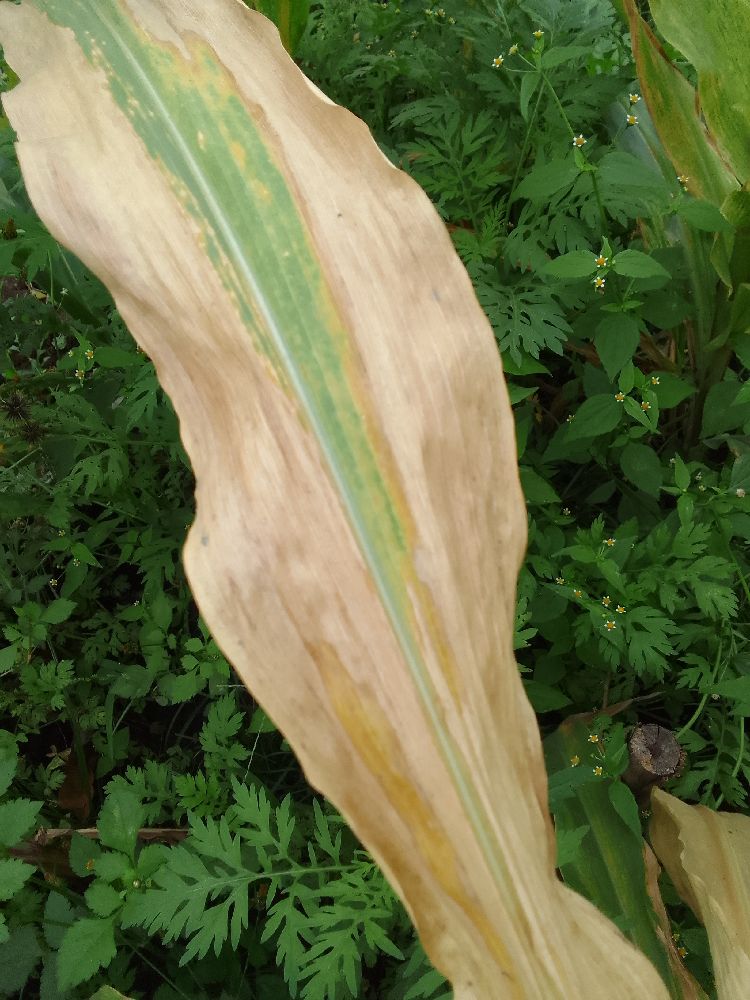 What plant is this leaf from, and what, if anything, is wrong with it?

maize, maize lethal necrosis
